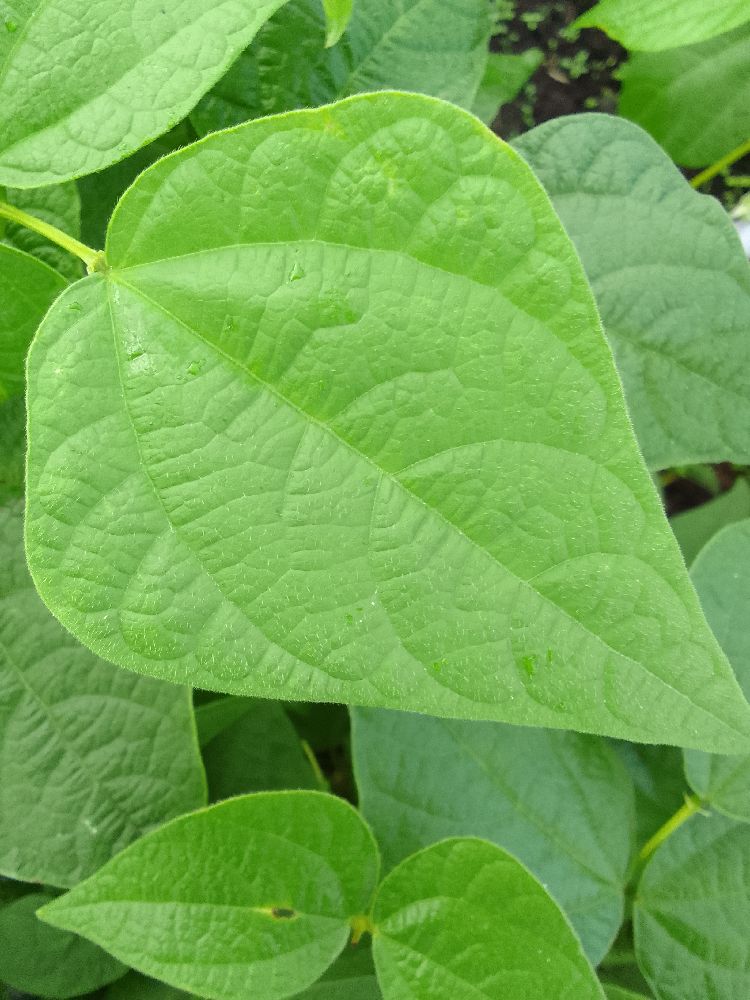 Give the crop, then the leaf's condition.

common bean, healthy
